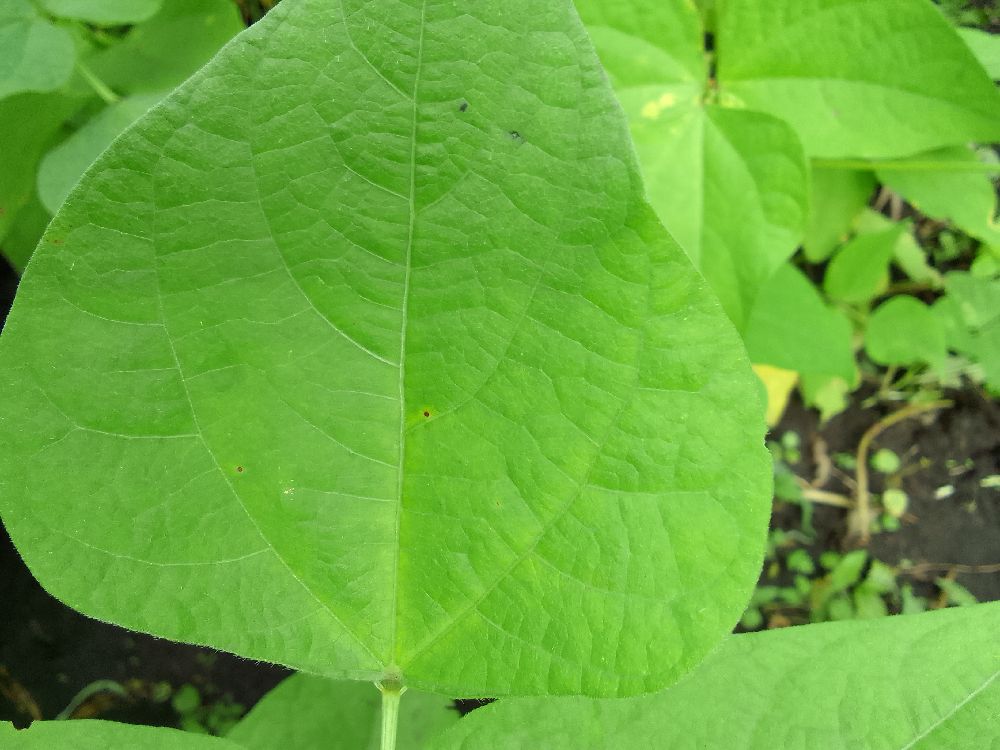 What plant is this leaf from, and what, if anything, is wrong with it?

common bean, healthy
